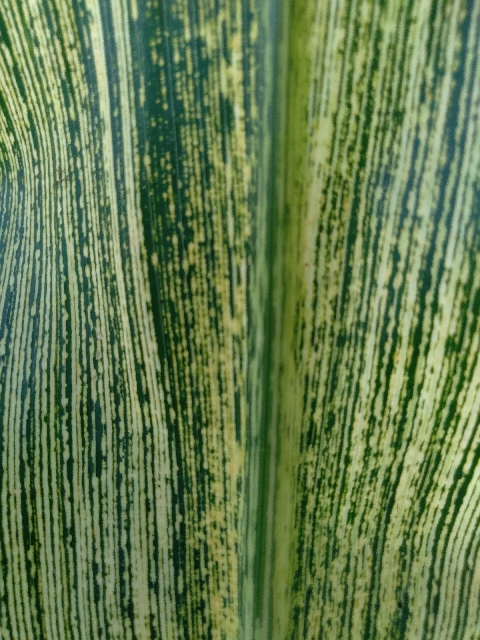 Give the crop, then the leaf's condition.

maize, maize streak virus
